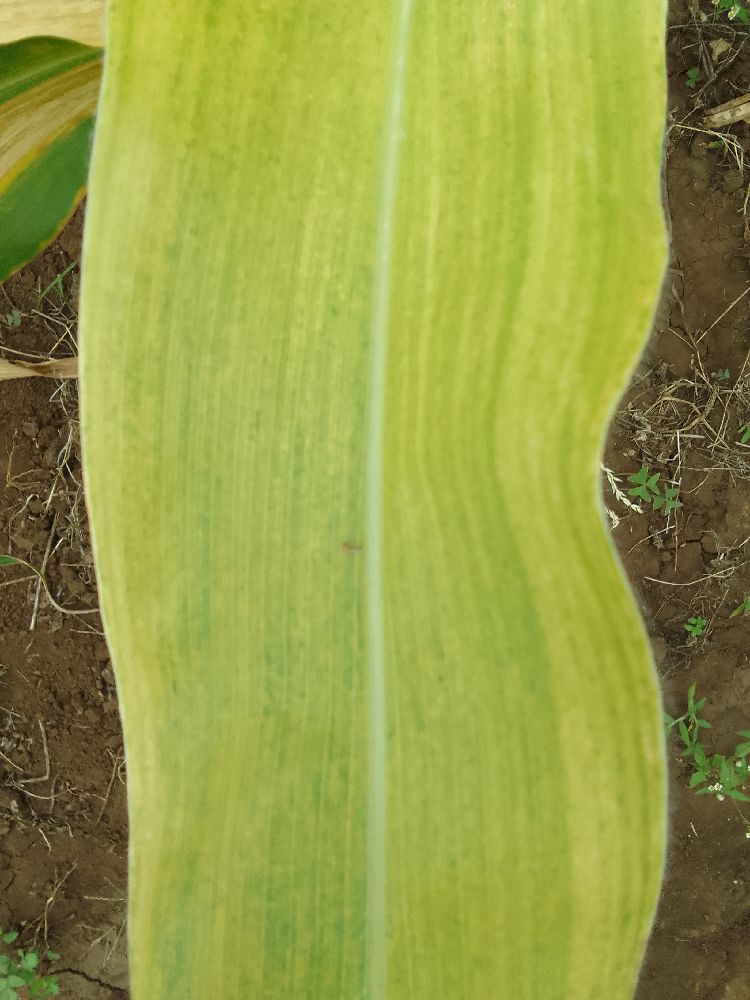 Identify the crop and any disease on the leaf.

maize, maize lethal necrosis
